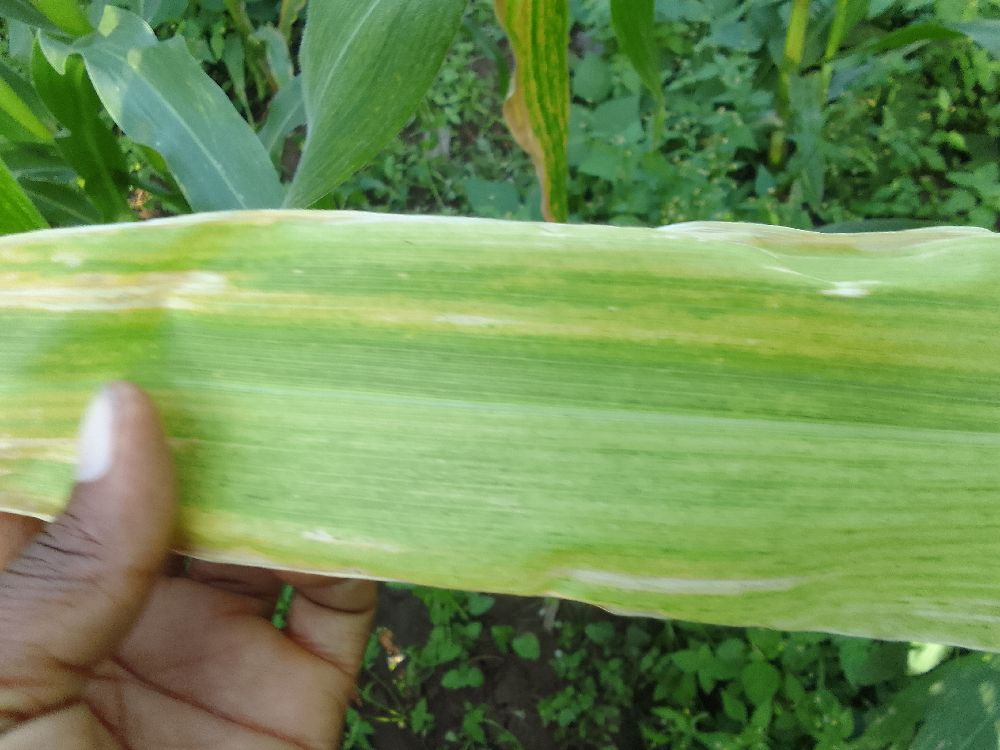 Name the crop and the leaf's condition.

maize, maize lethal necrosis
